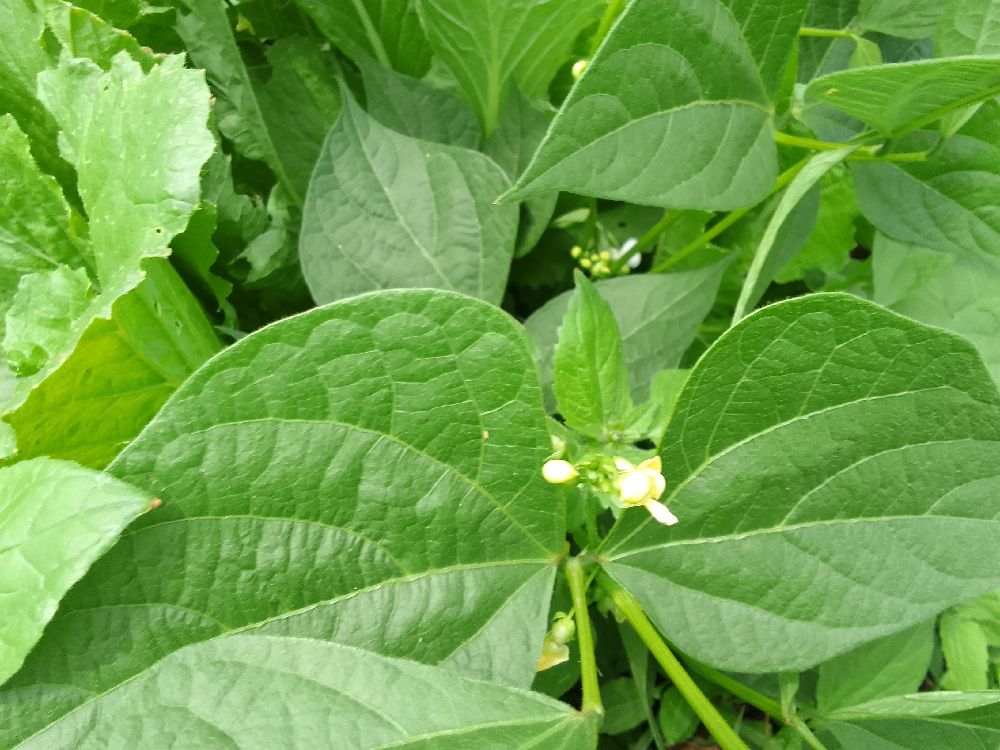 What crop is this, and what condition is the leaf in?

common bean, healthy
